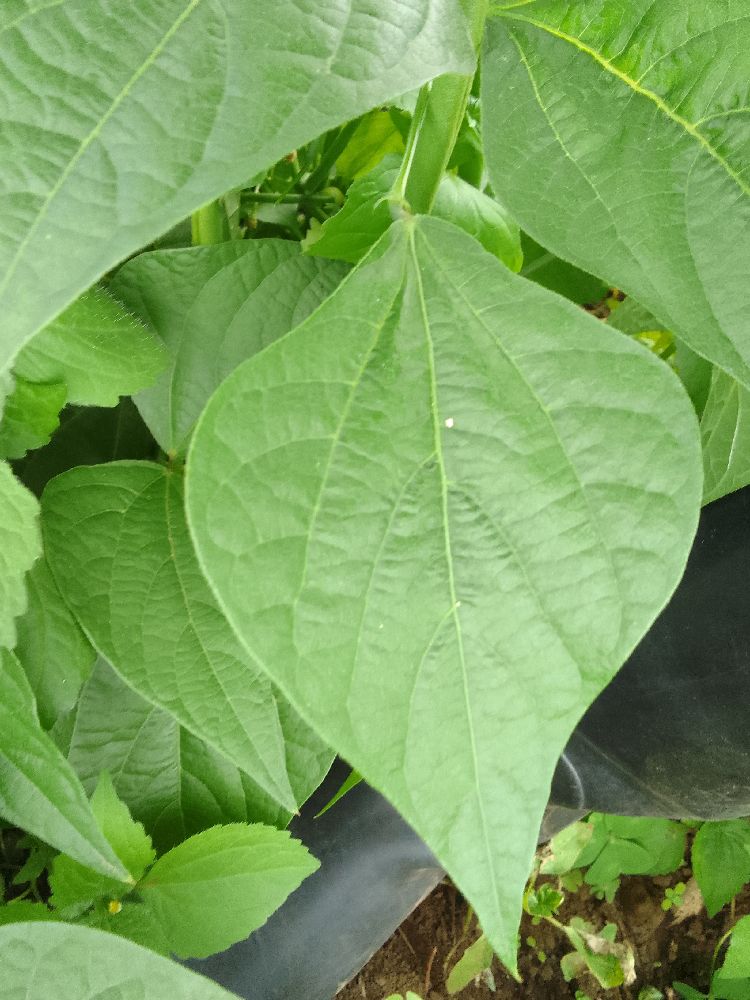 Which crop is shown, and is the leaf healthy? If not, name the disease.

common bean, healthy
